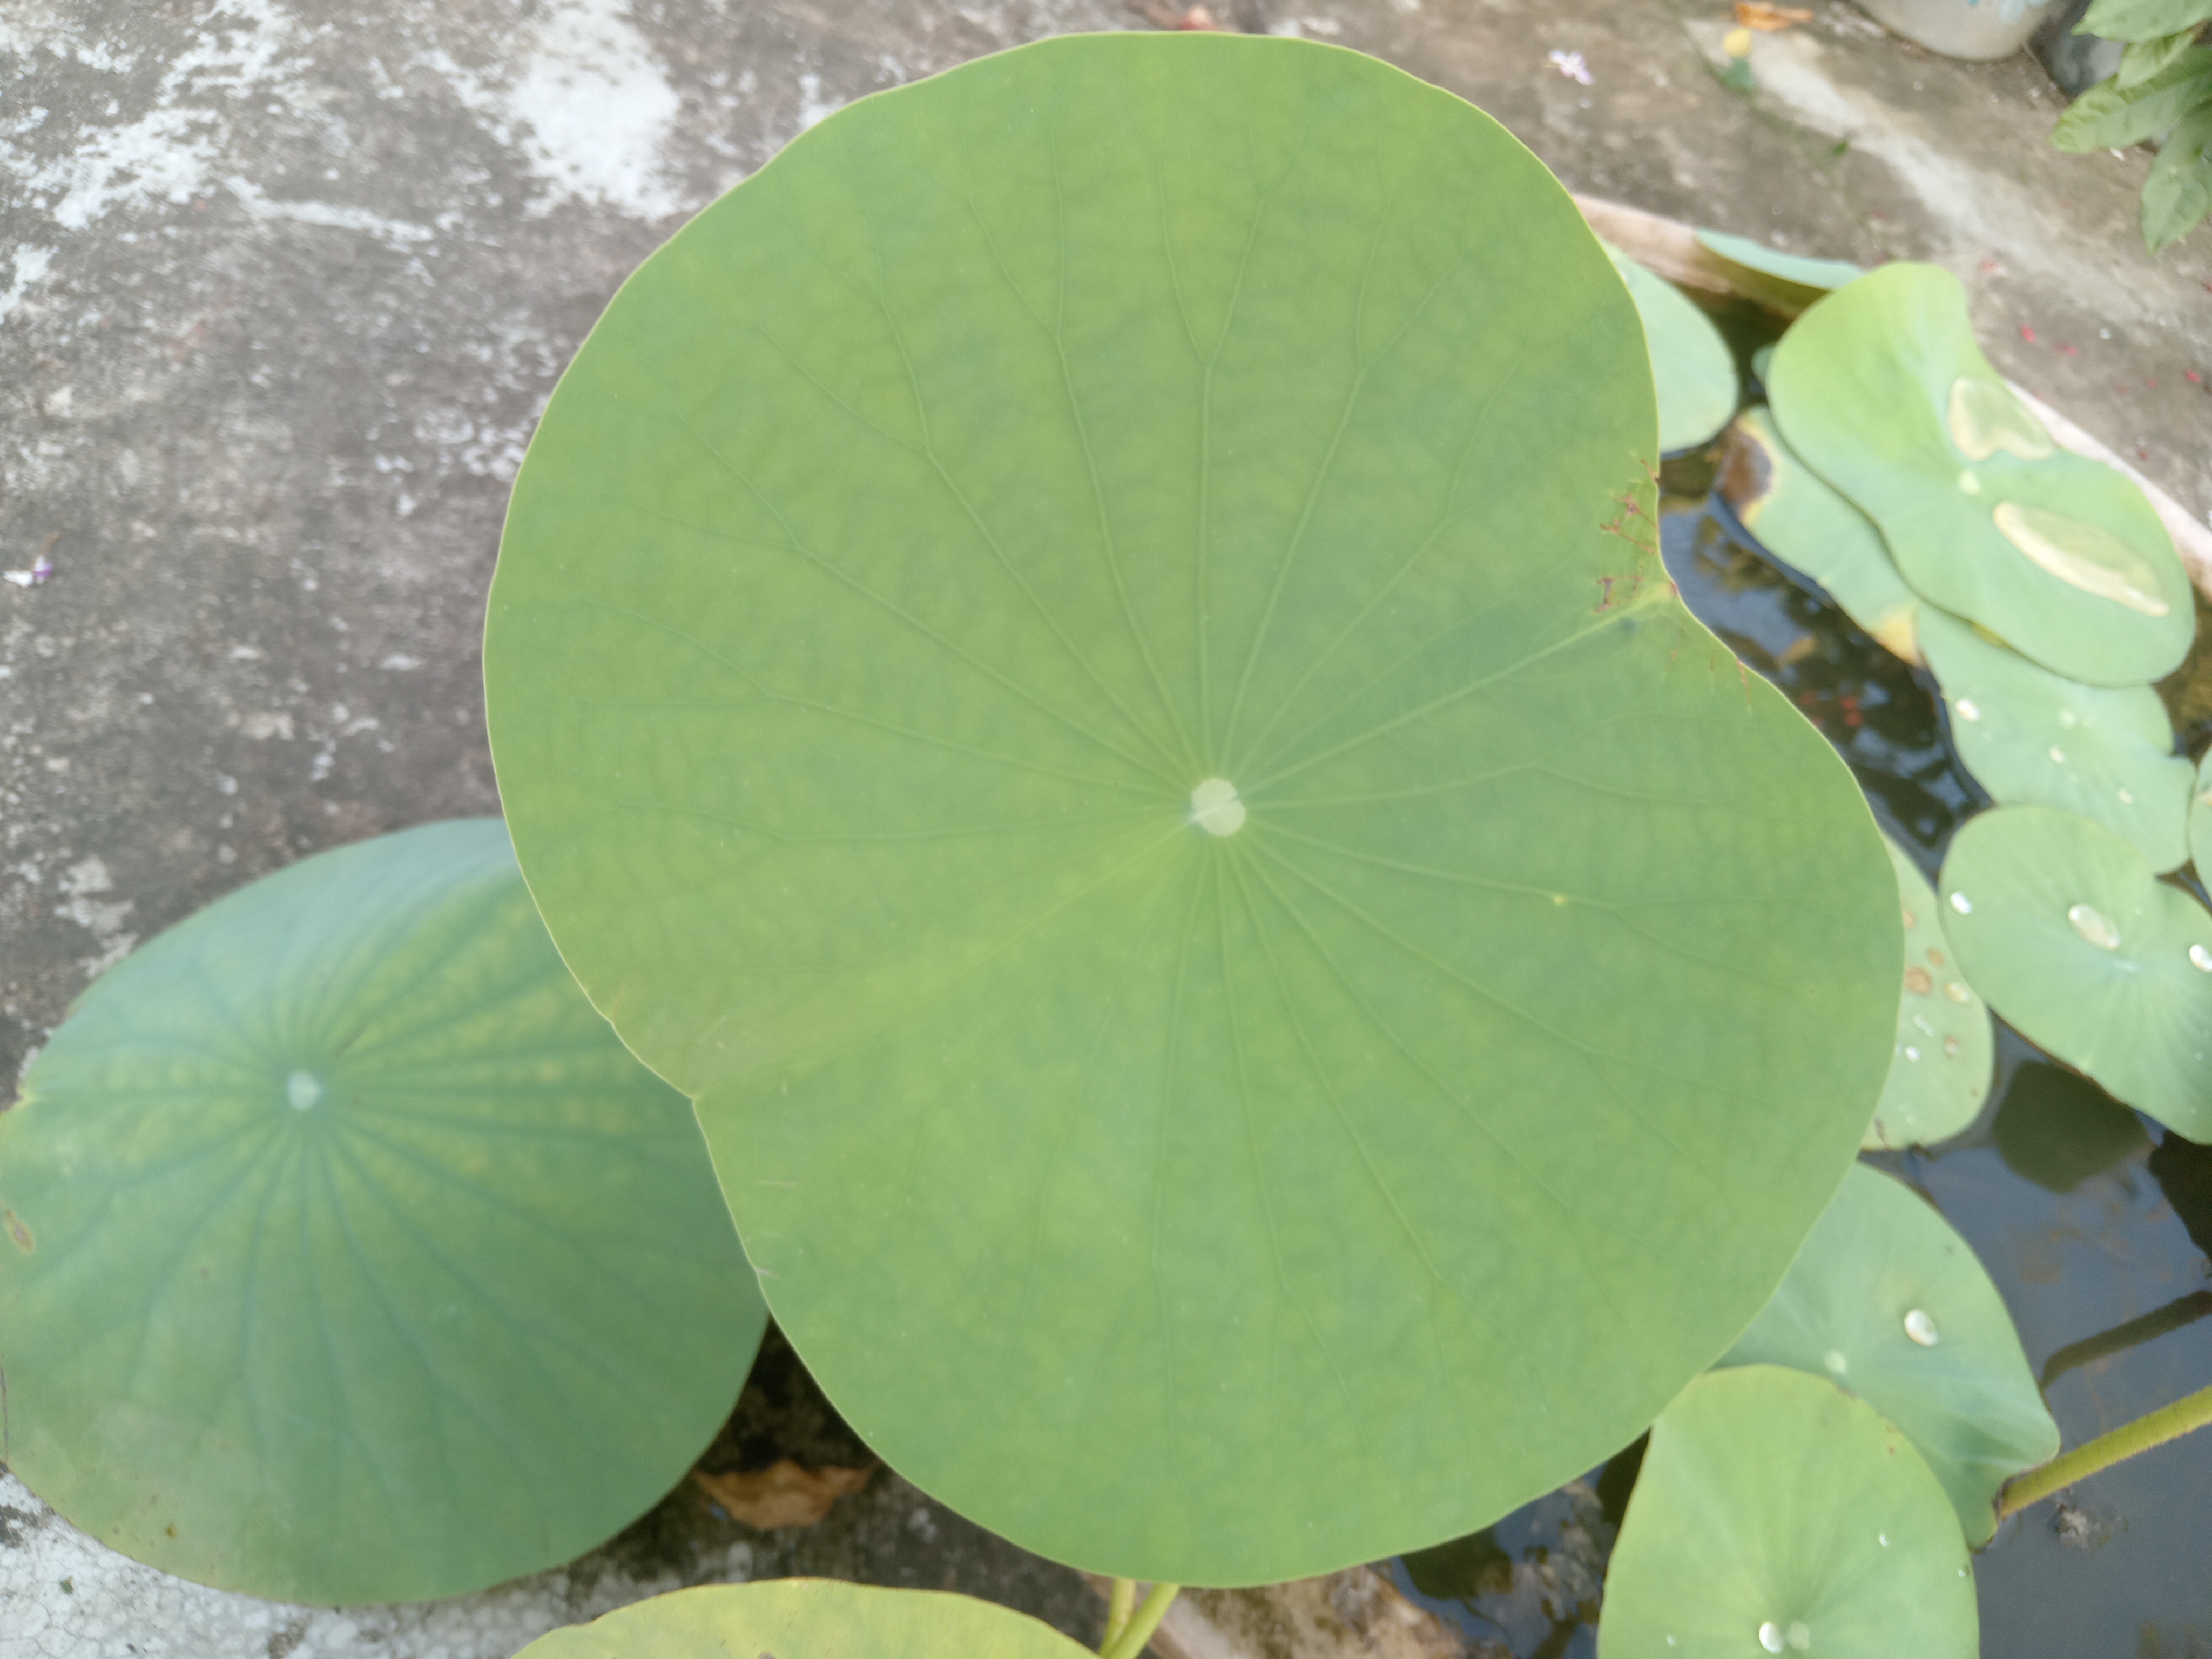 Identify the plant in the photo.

lotus
